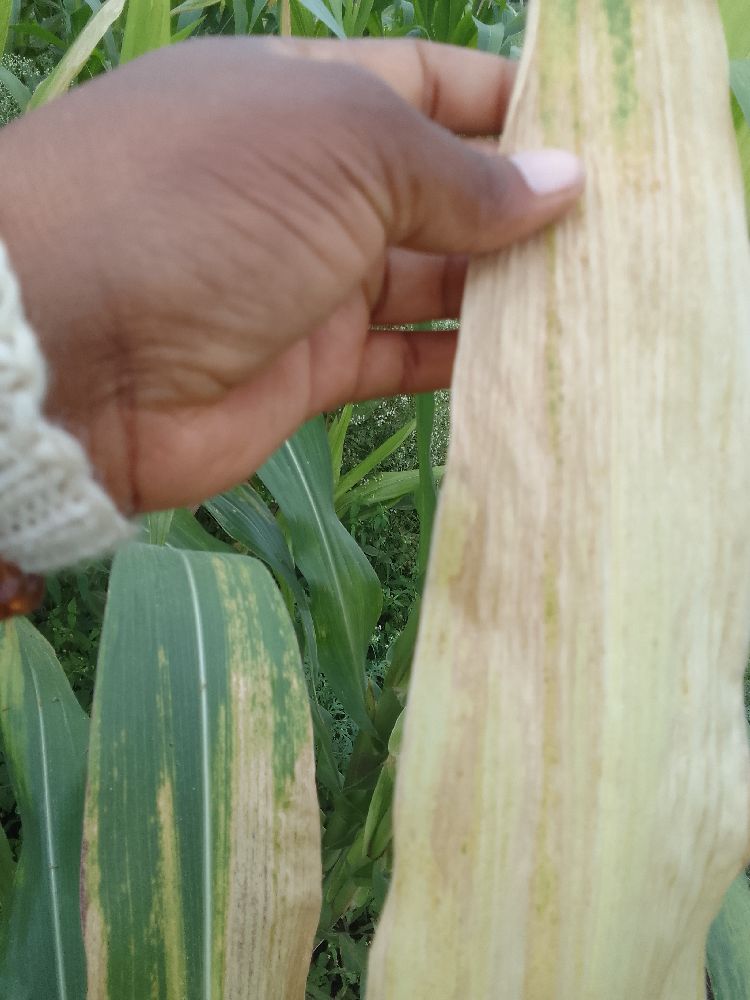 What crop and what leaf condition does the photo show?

maize, maize lethal necrosis
